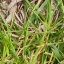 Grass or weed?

grass
